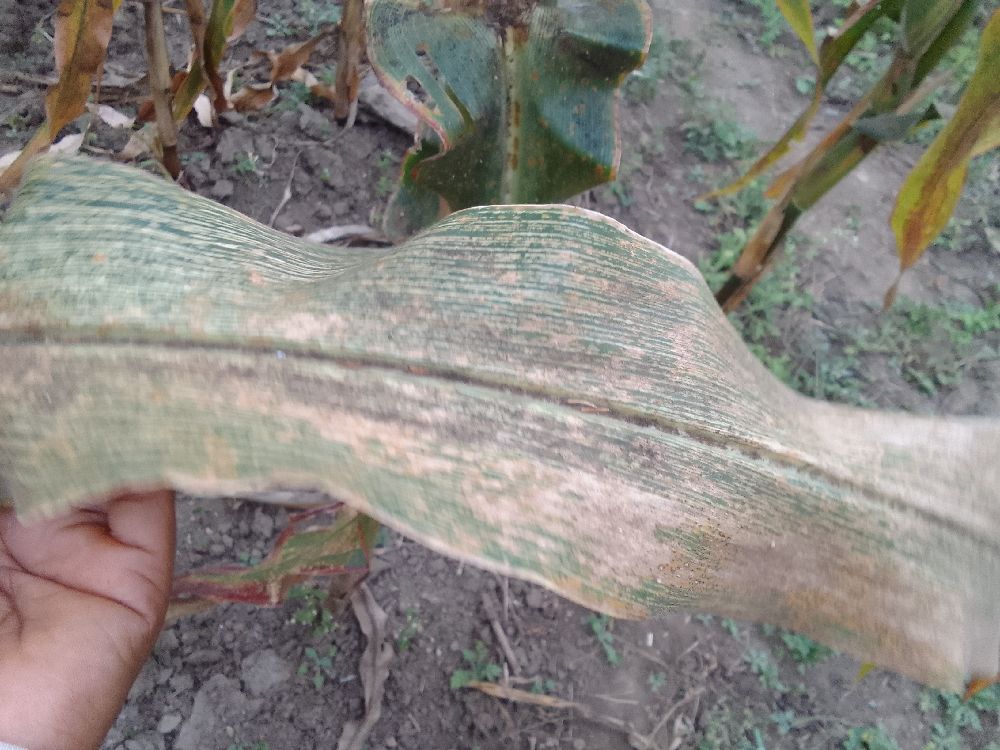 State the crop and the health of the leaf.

maize, maize streak virus
